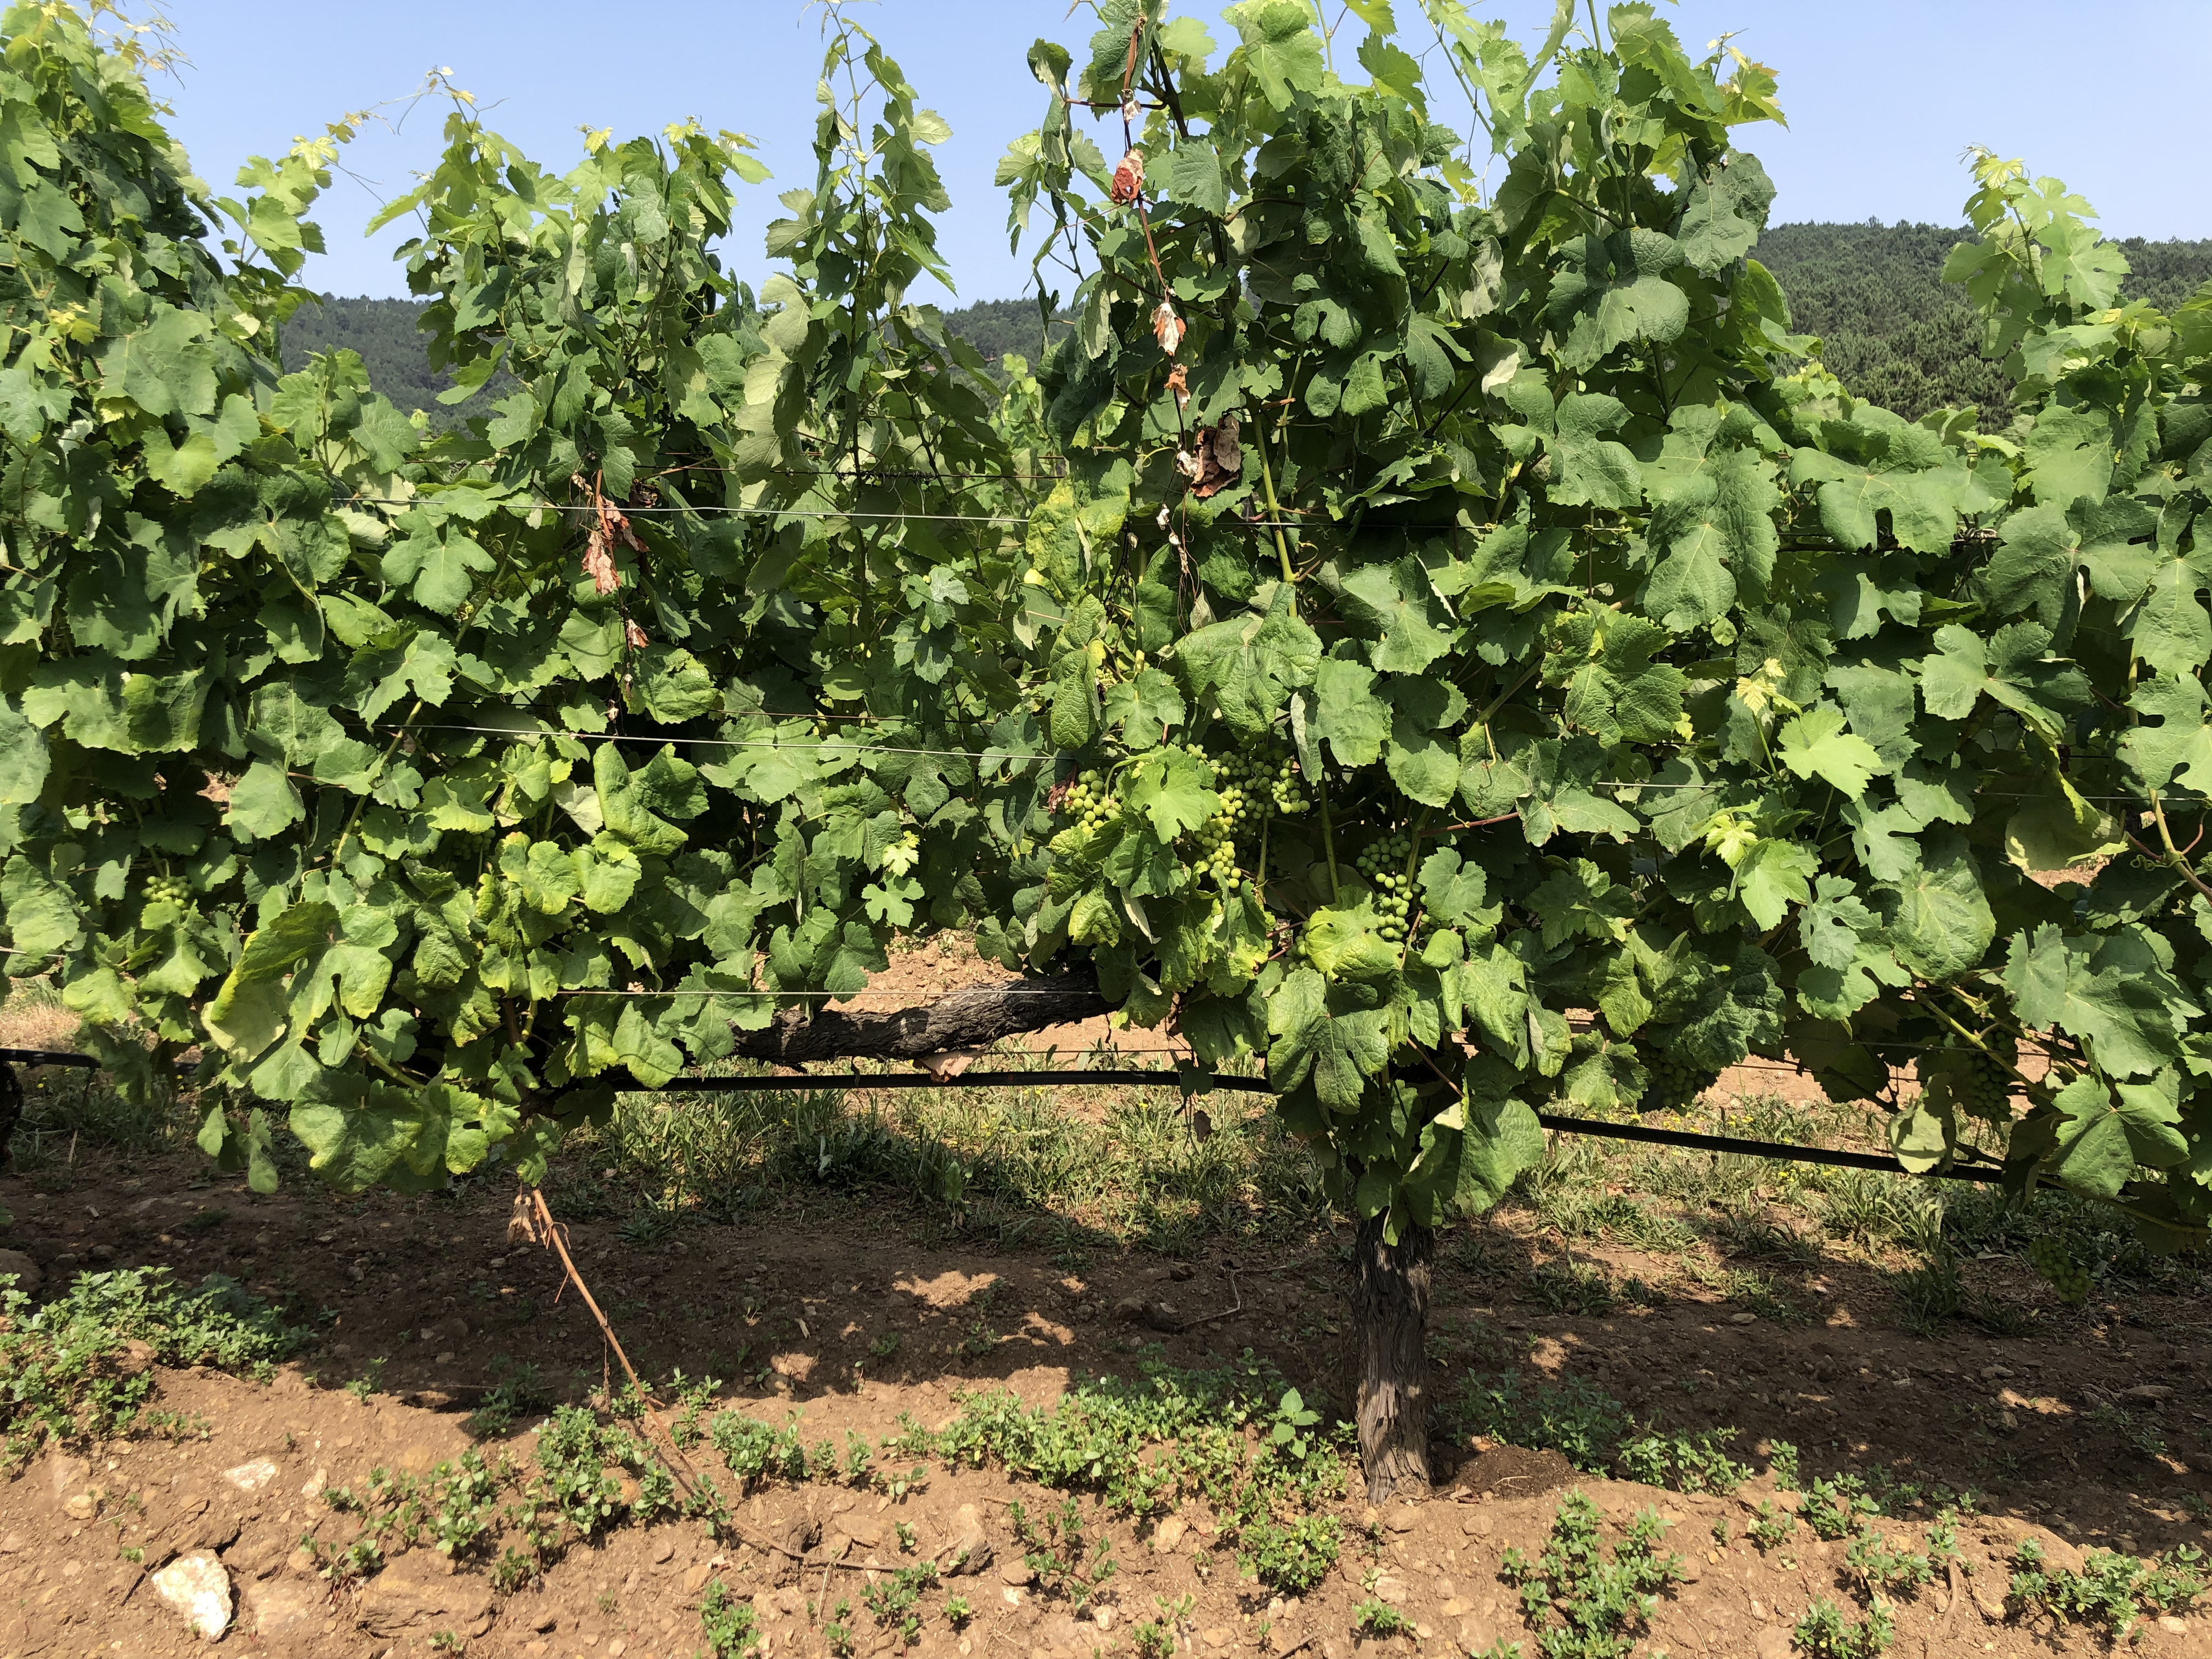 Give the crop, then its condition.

grapevine, not affected by esca disease
